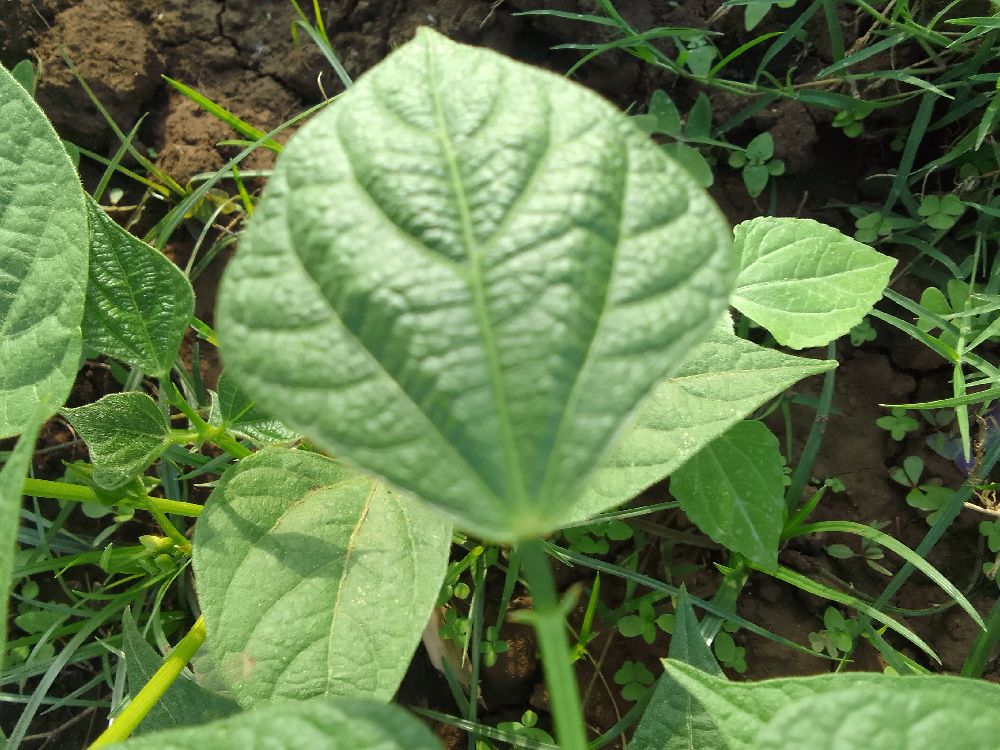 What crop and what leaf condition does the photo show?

common bean, healthy
